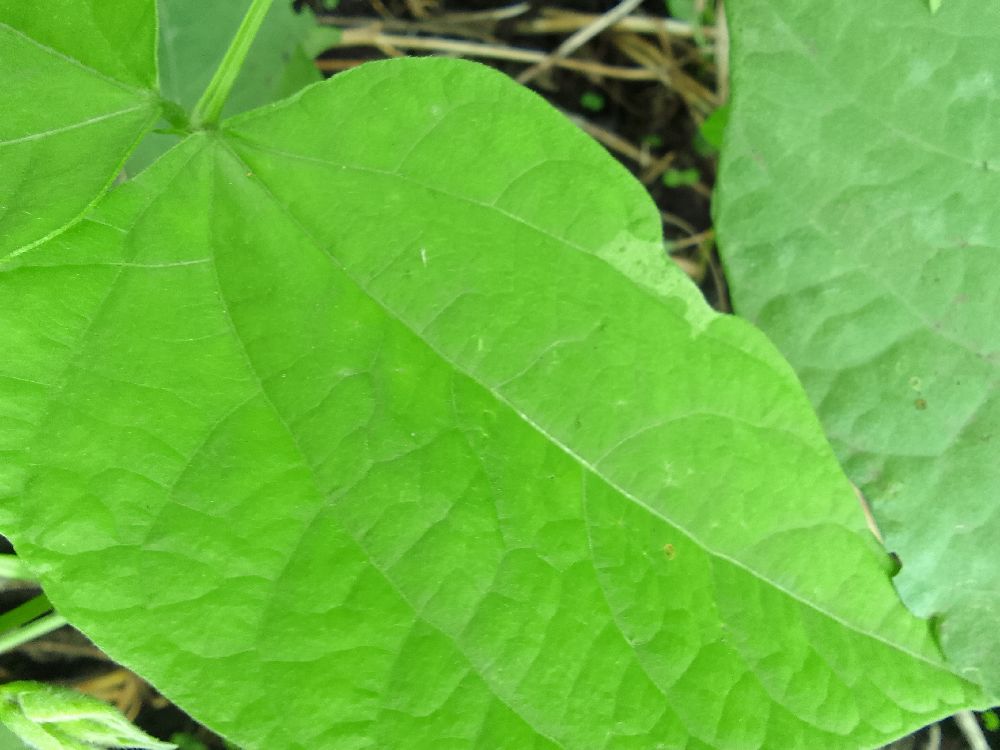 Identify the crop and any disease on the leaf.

common bean, healthy
